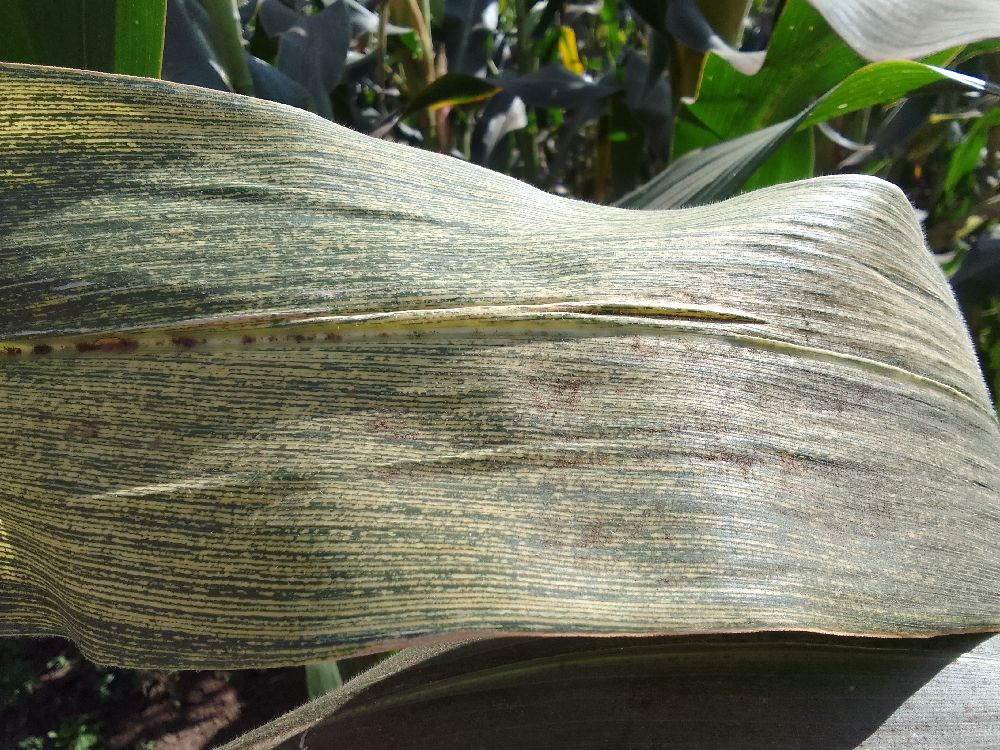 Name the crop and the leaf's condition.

maize, maize streak virus
